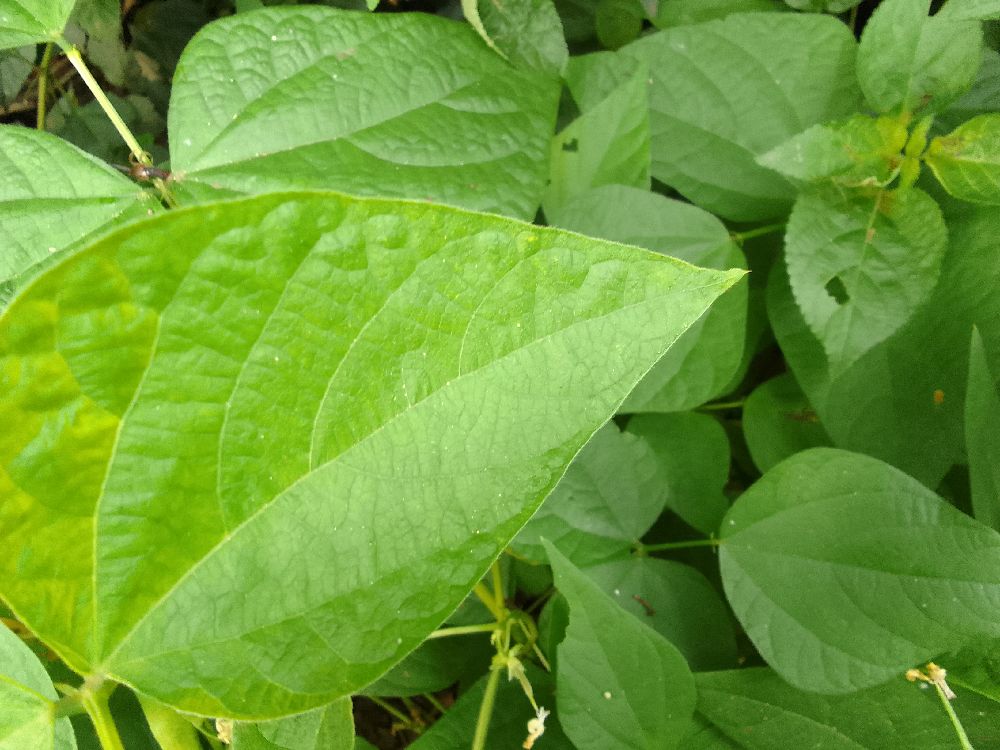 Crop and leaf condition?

common bean, healthy
